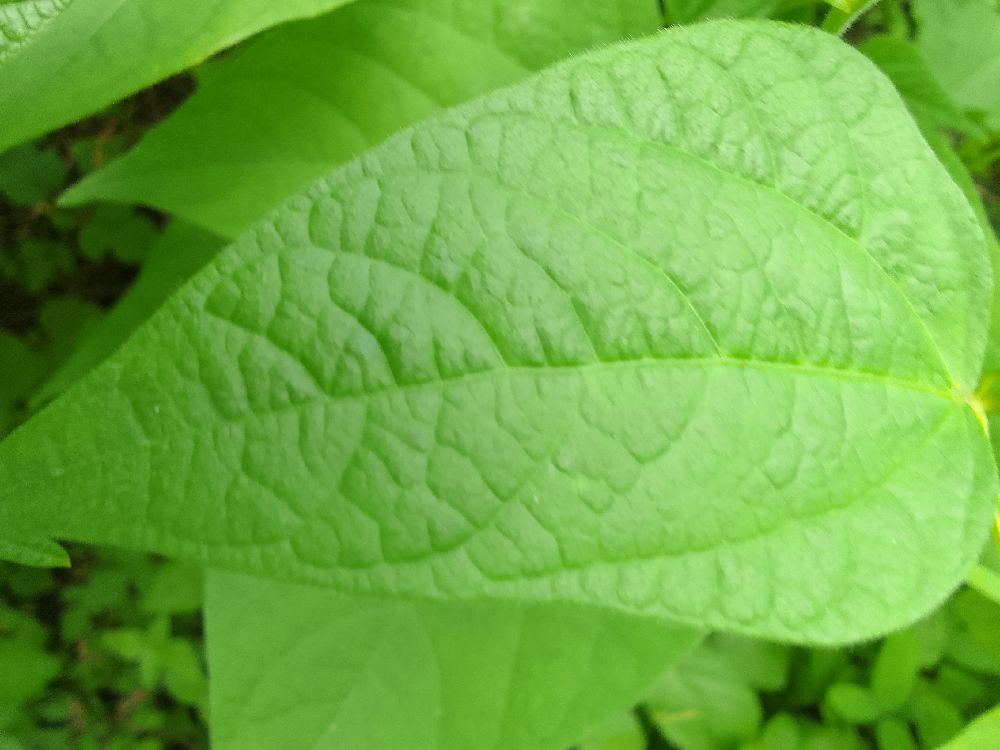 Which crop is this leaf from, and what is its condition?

common bean, healthy
